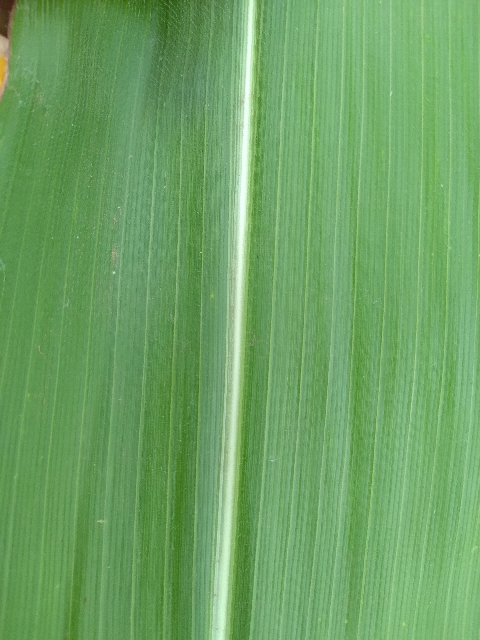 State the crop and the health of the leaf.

maize, healthy
